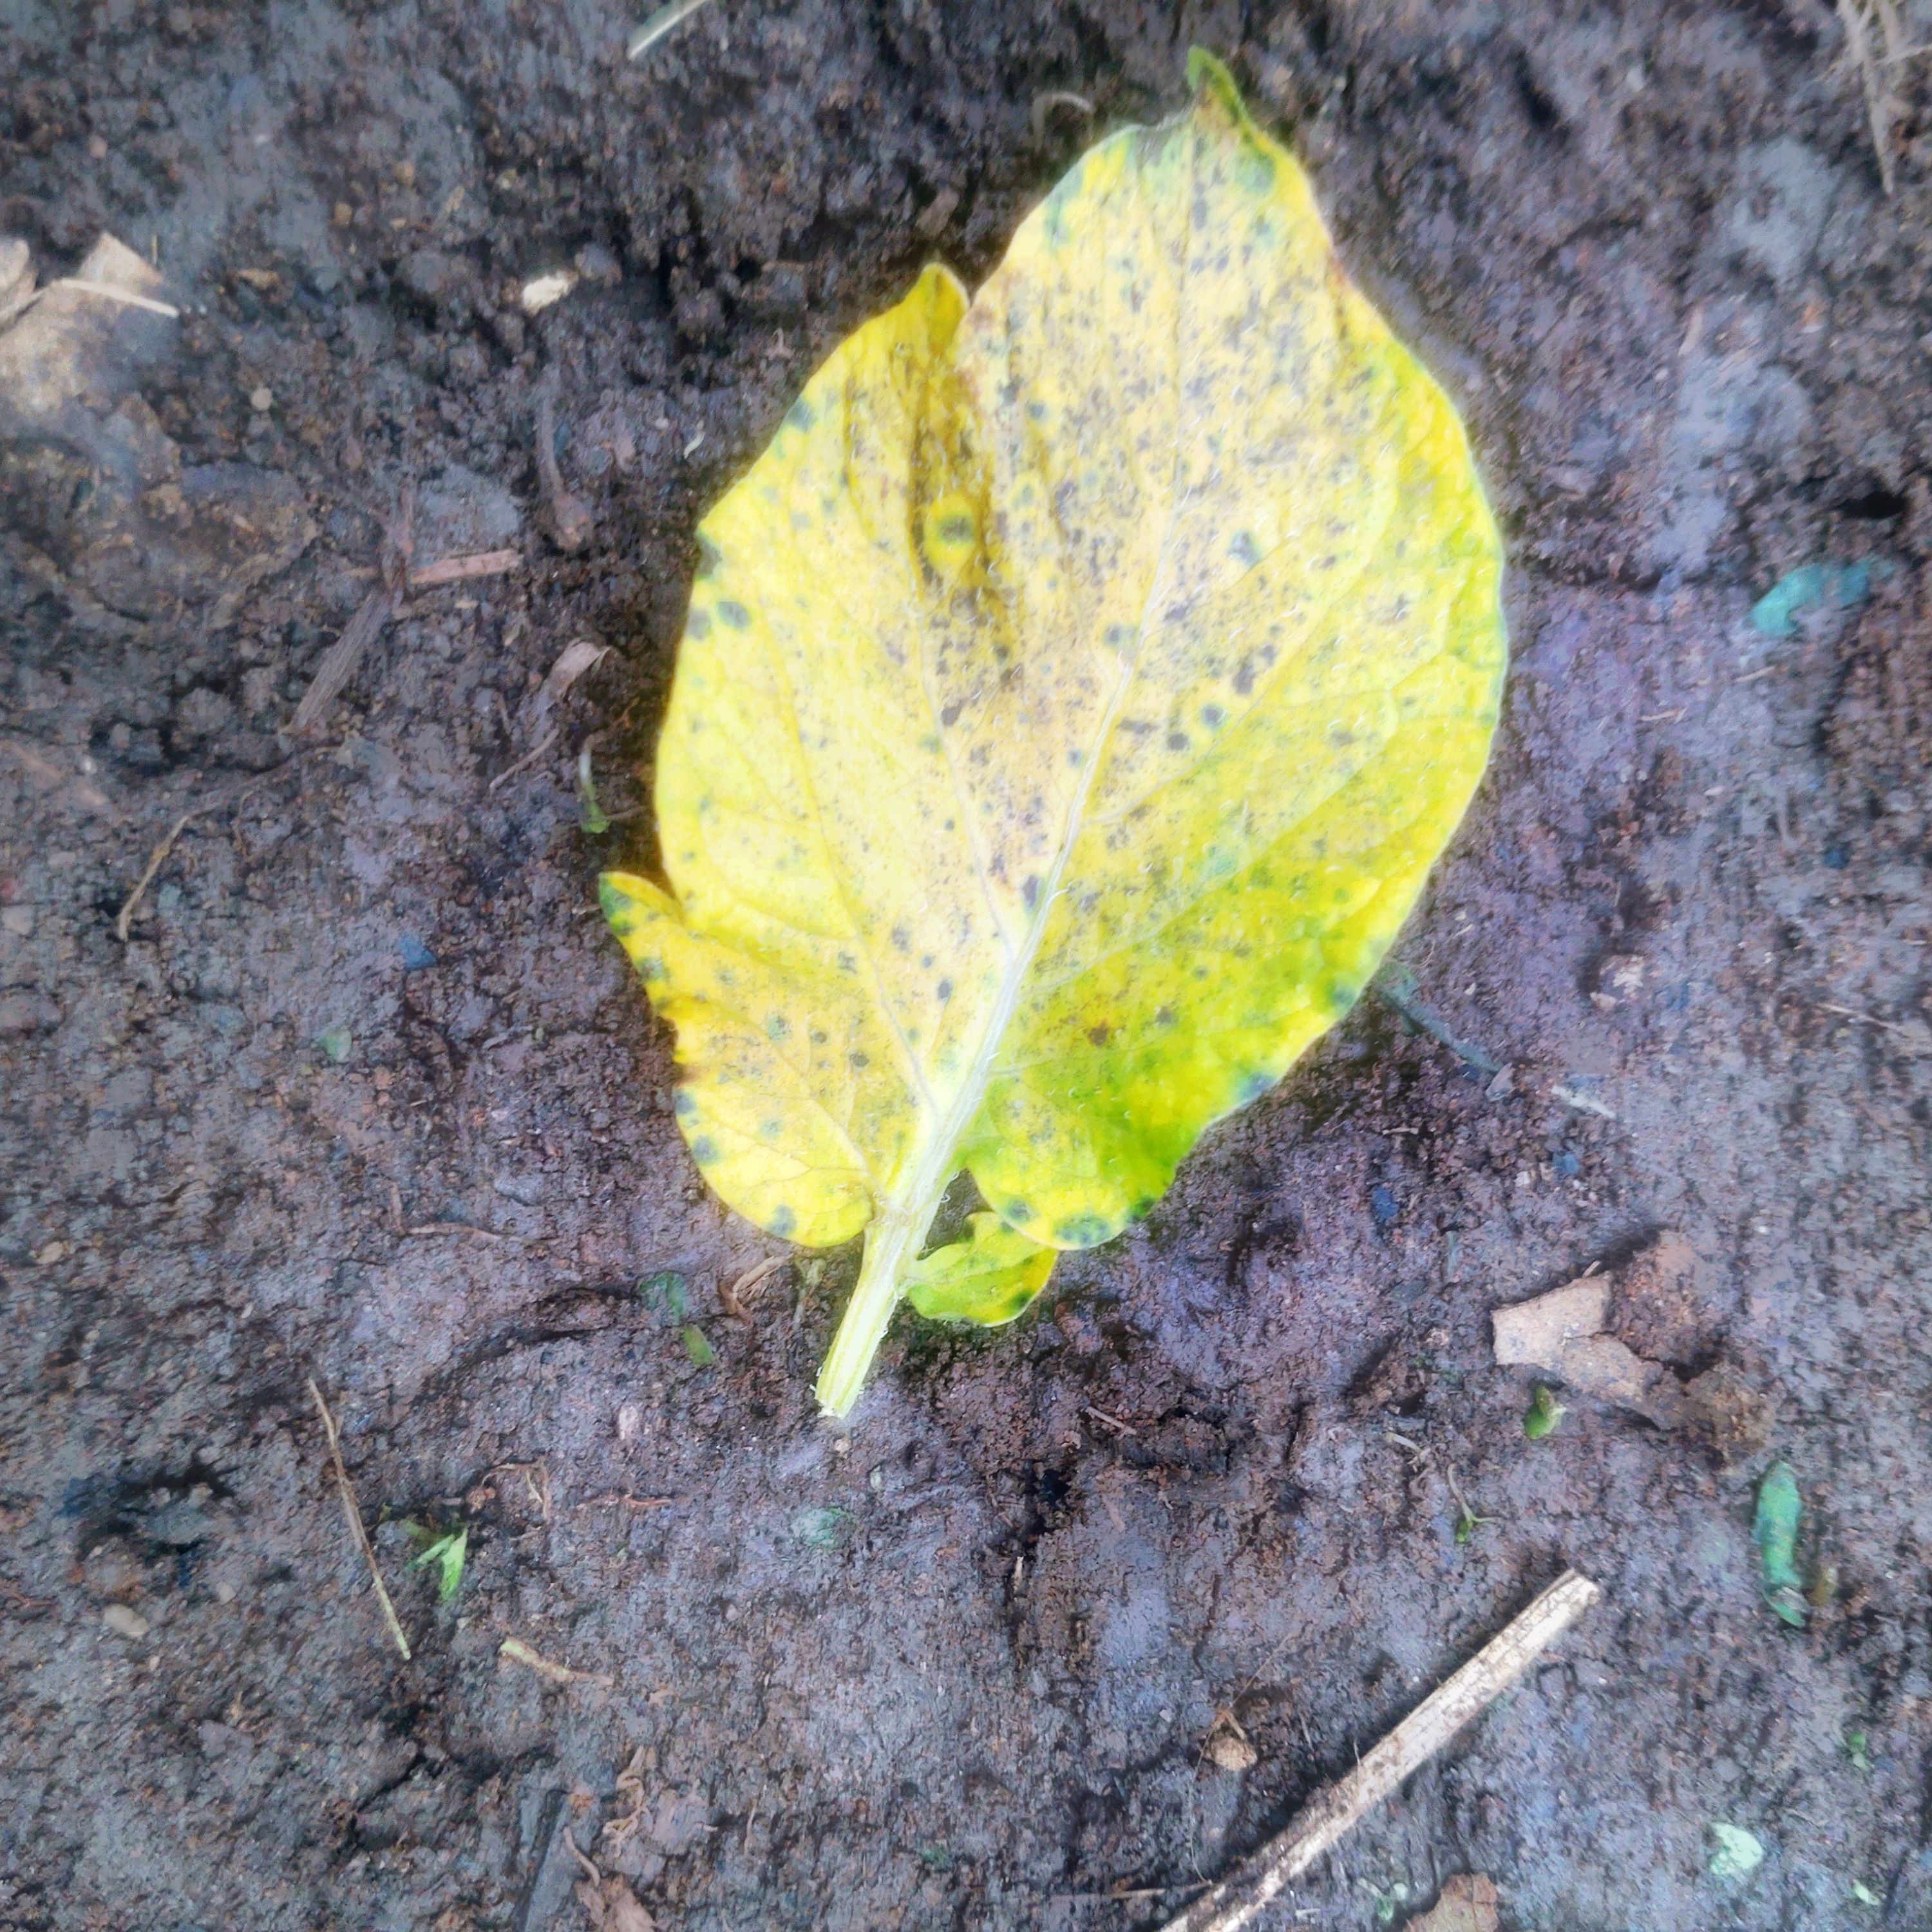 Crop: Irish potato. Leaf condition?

late blight
